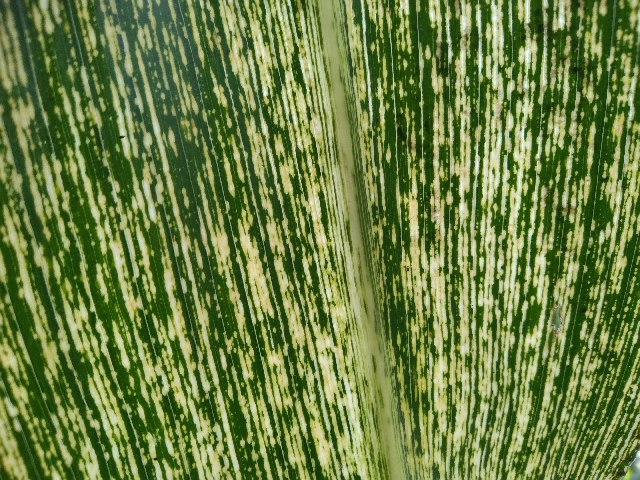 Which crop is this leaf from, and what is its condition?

maize, maize streak virus
